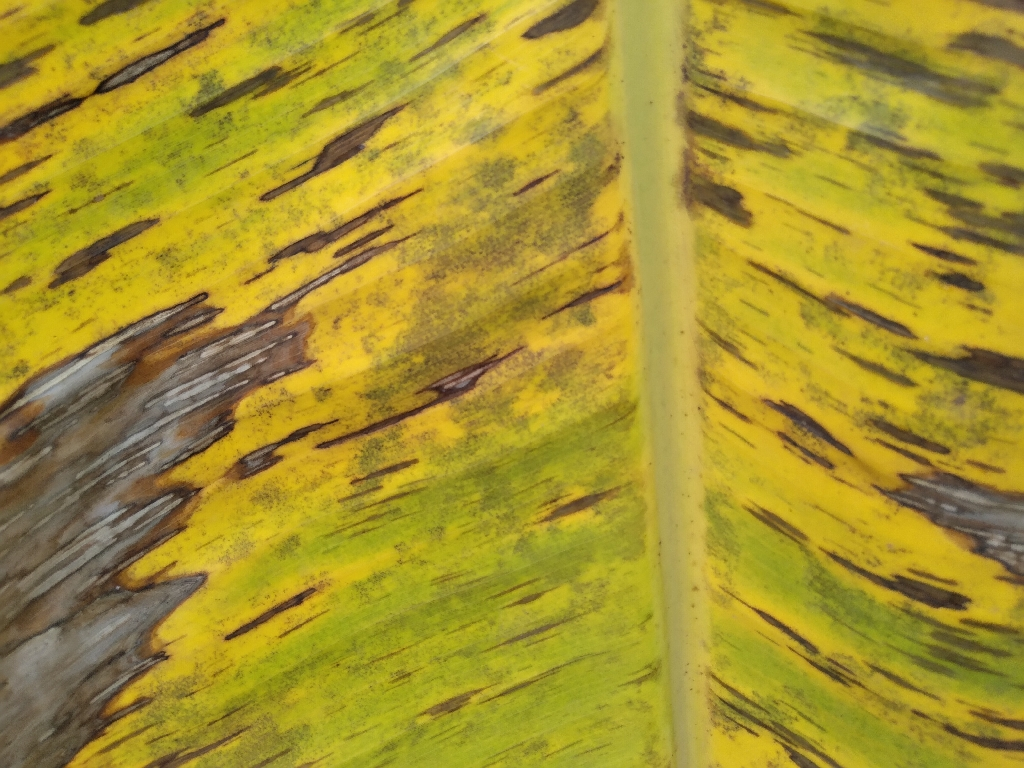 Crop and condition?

banana, black sigatoka
